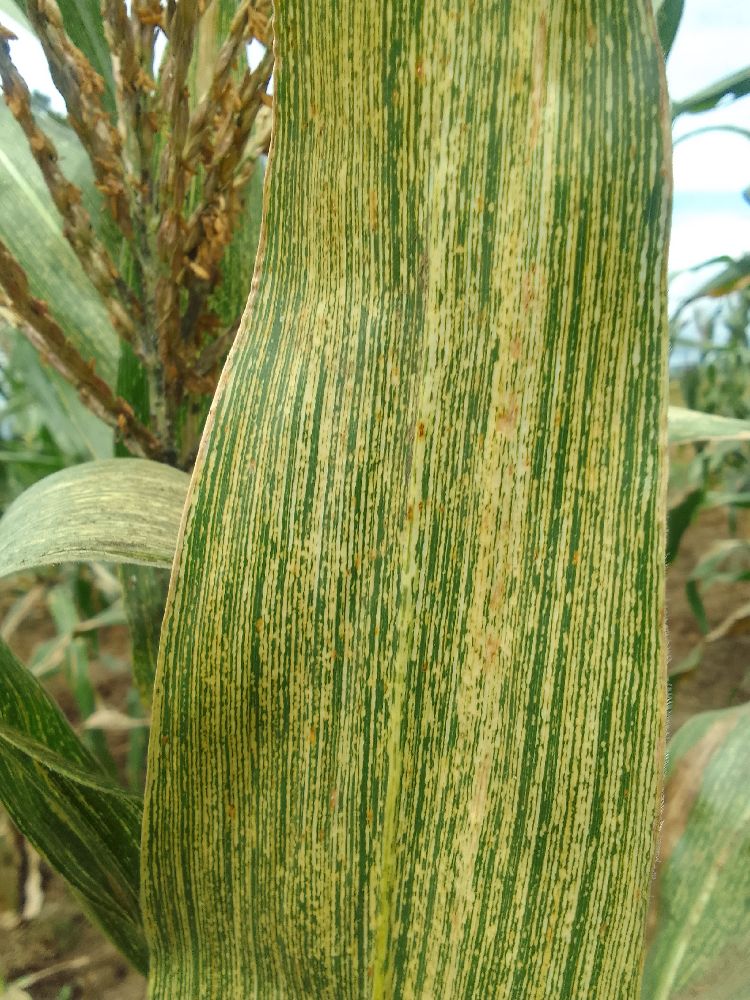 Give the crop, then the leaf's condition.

maize, maize streak virus
